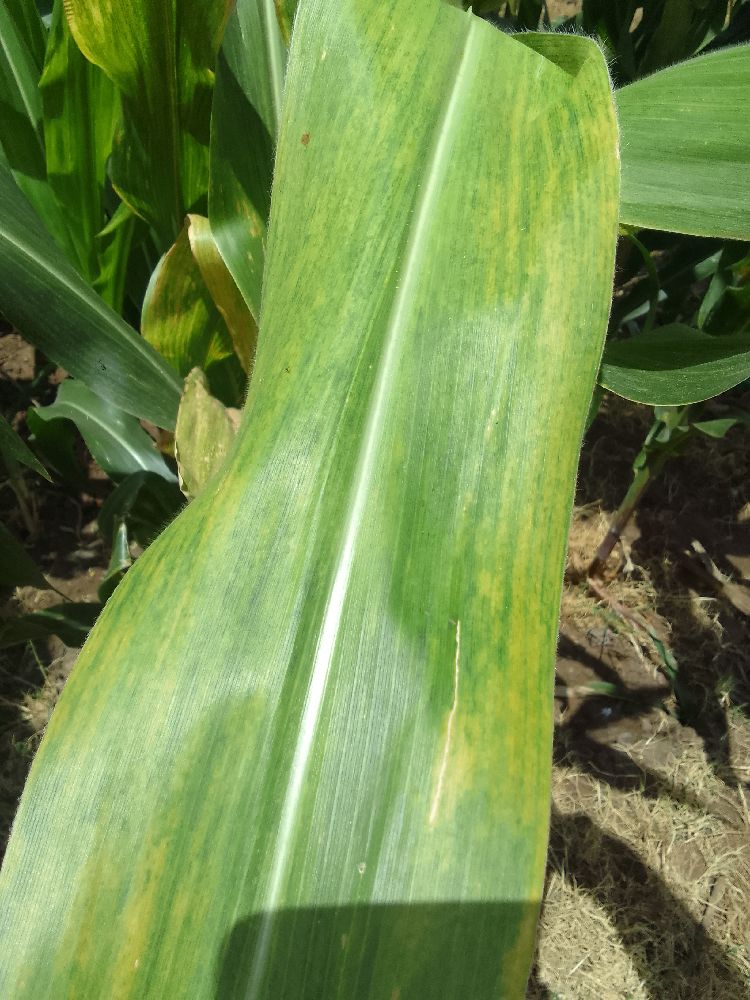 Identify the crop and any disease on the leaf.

maize, maize lethal necrosis
